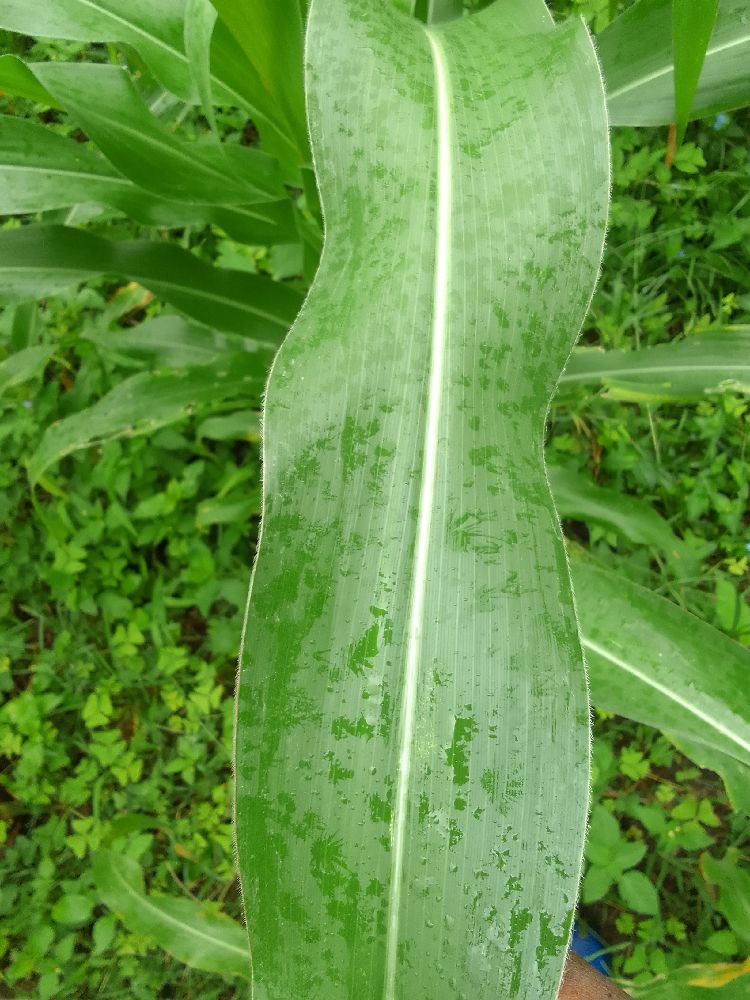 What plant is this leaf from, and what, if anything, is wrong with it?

maize, healthy
